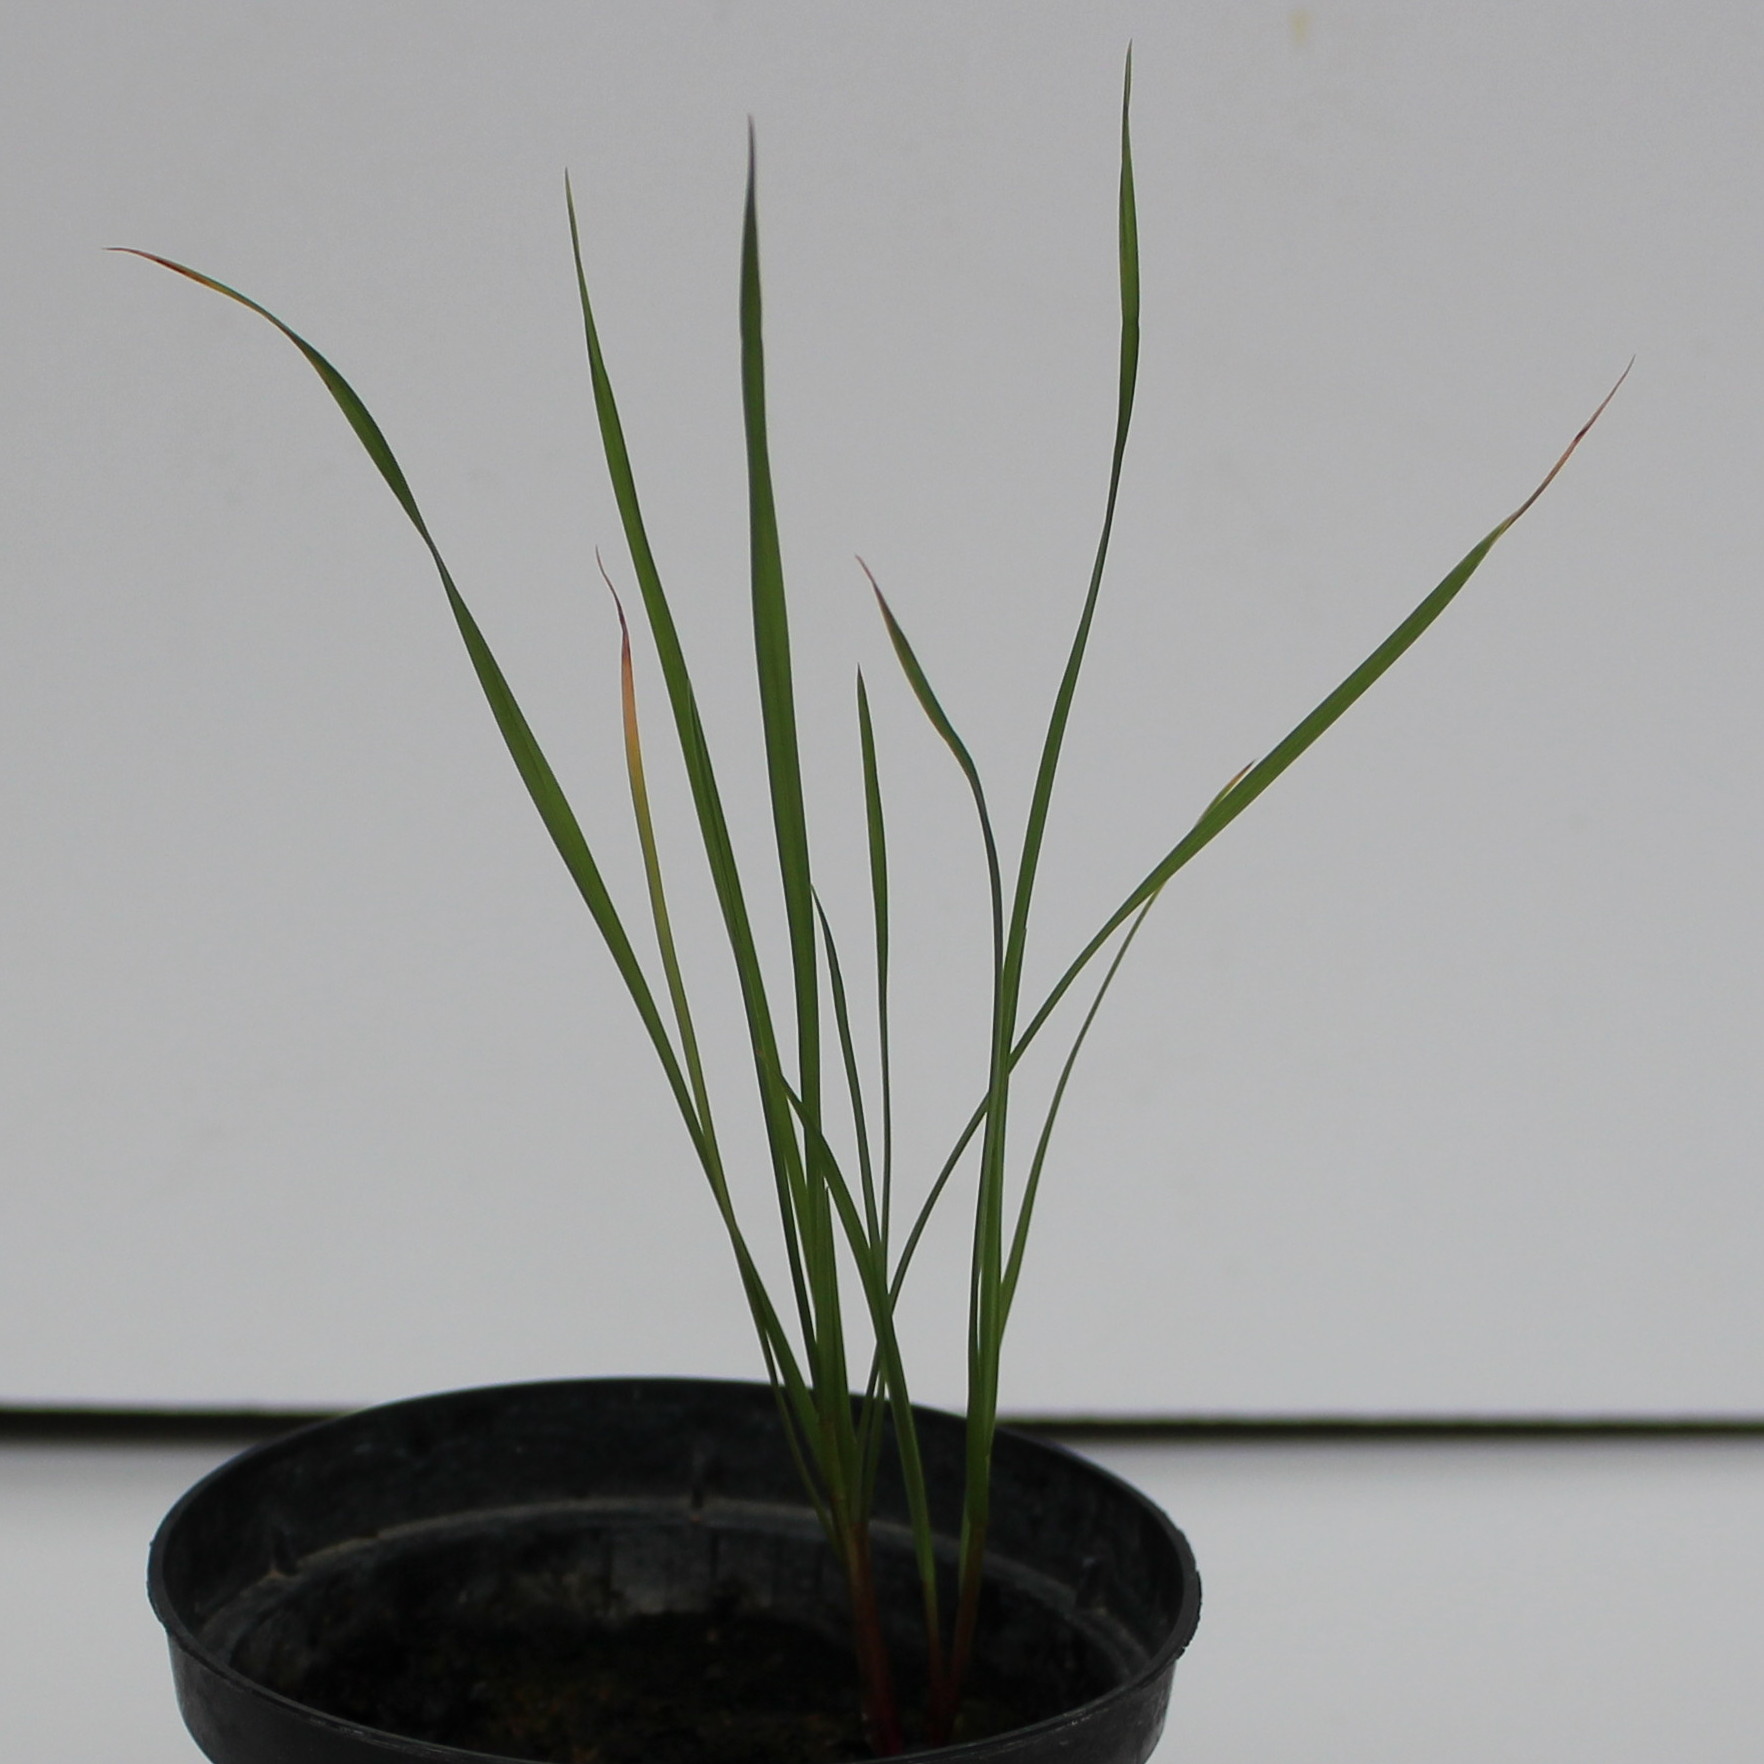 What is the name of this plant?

Lolium multiflorum
